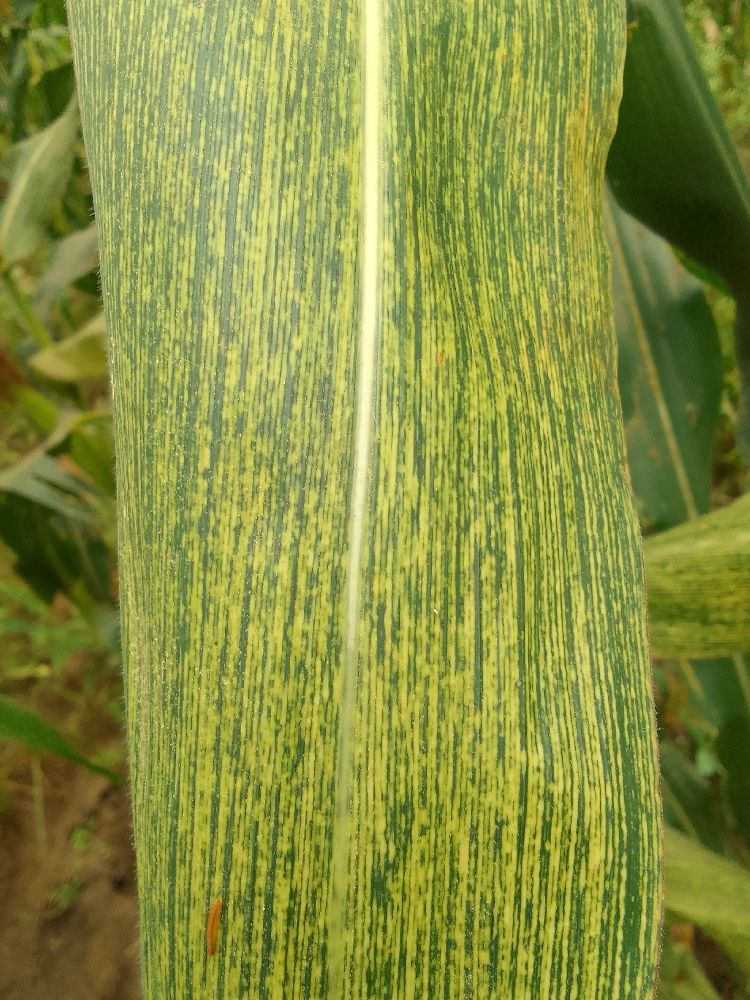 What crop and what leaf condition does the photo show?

maize, maize streak virus
